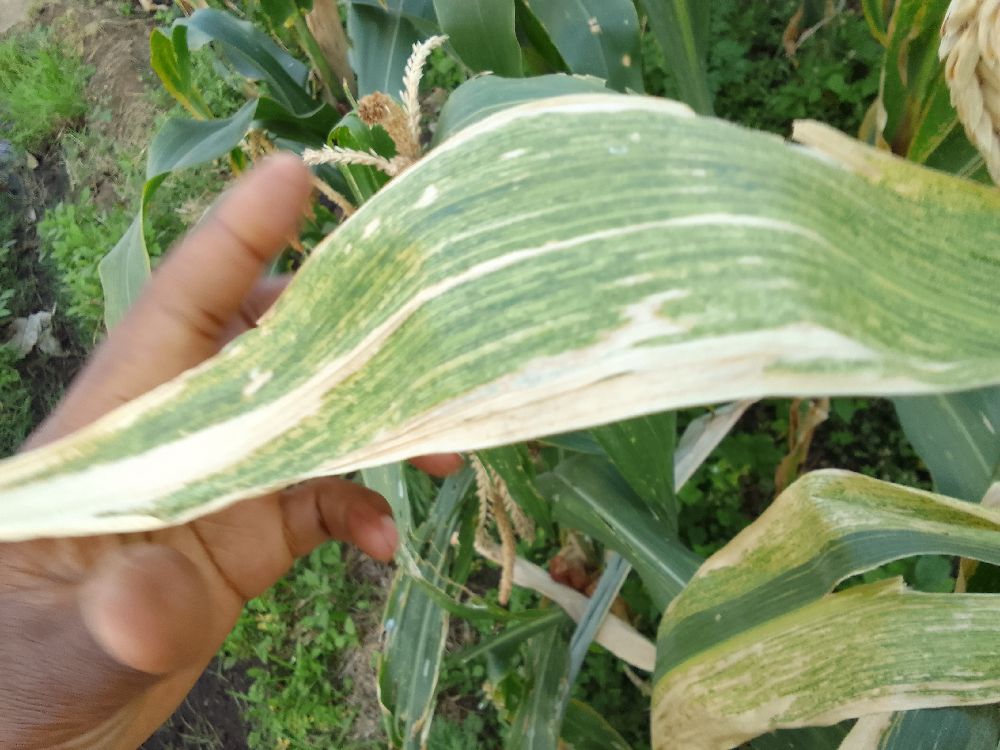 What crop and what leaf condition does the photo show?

maize, maize lethal necrosis
